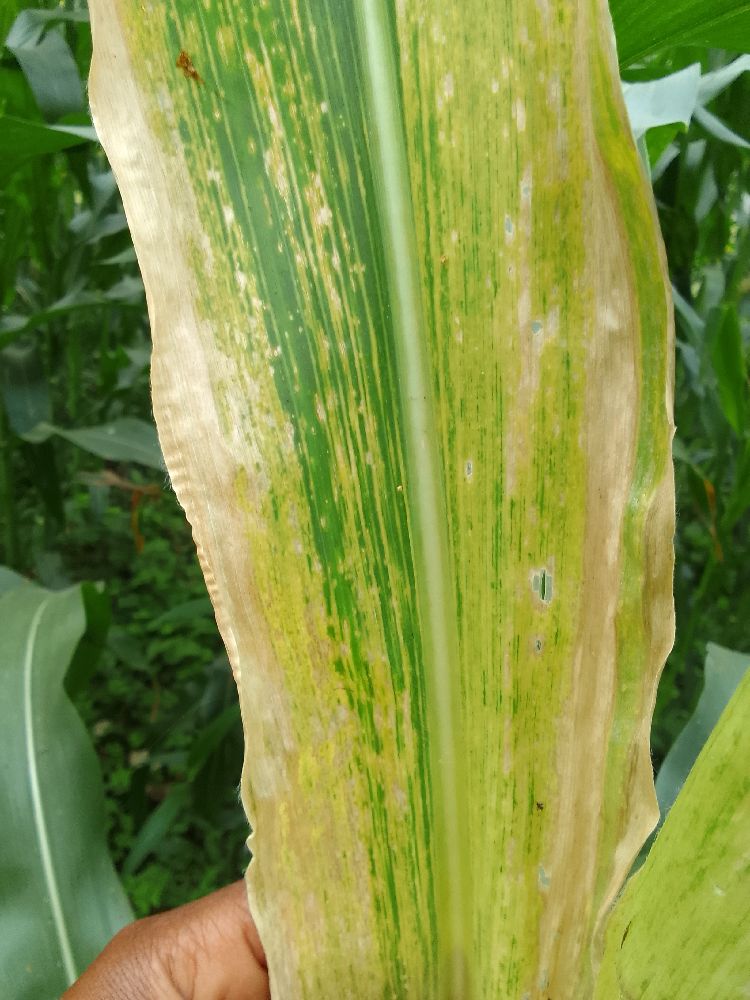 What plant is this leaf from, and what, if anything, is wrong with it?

maize, maize lethal necrosis
